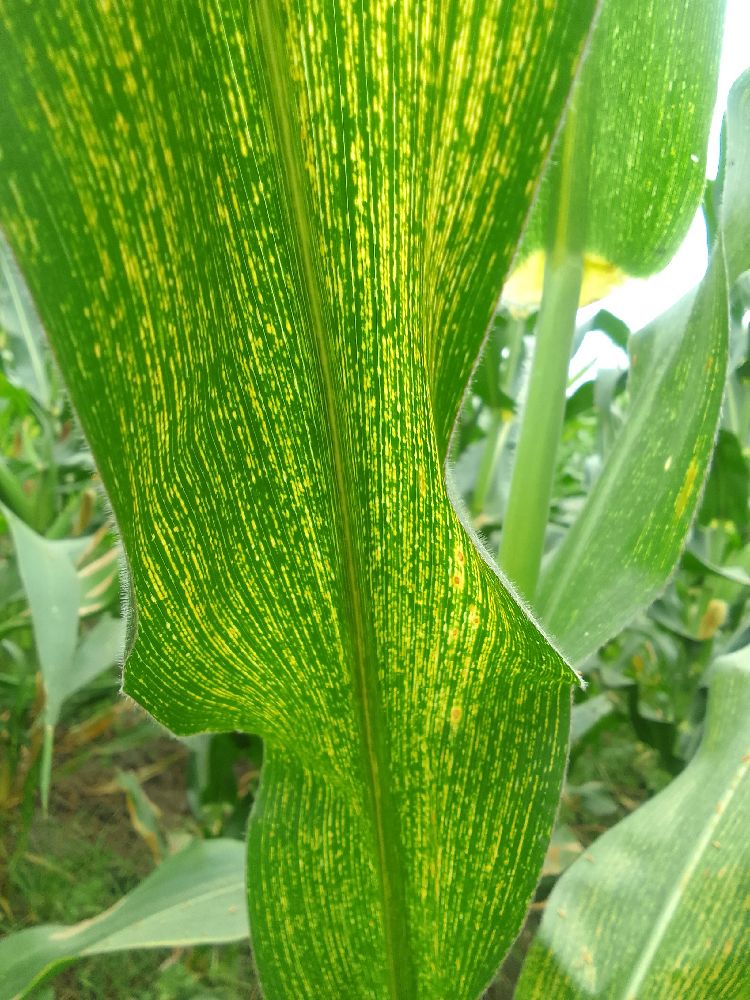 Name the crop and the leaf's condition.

maize, maize streak virus
